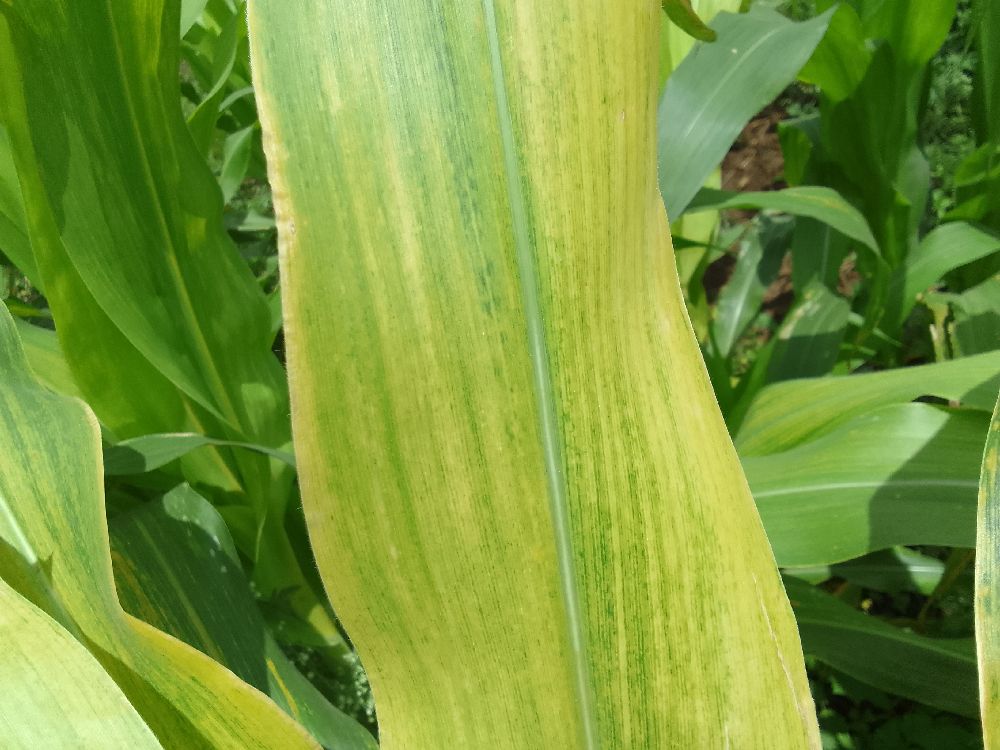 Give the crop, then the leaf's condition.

maize, maize streak virus
